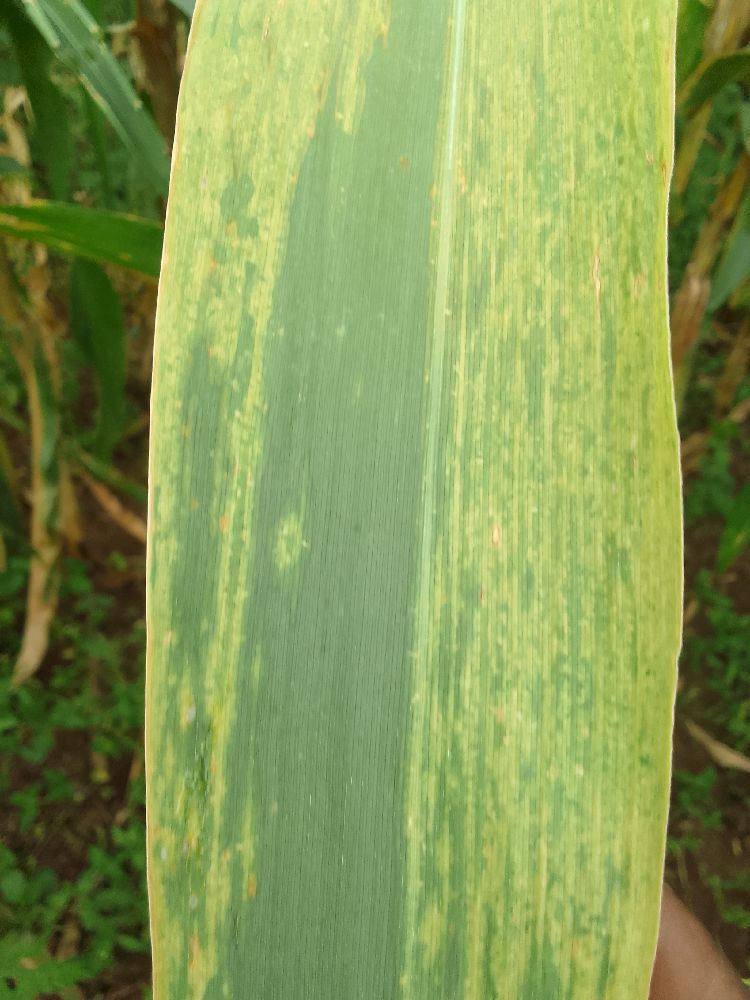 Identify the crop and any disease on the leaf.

maize, maize lethal necrosis
